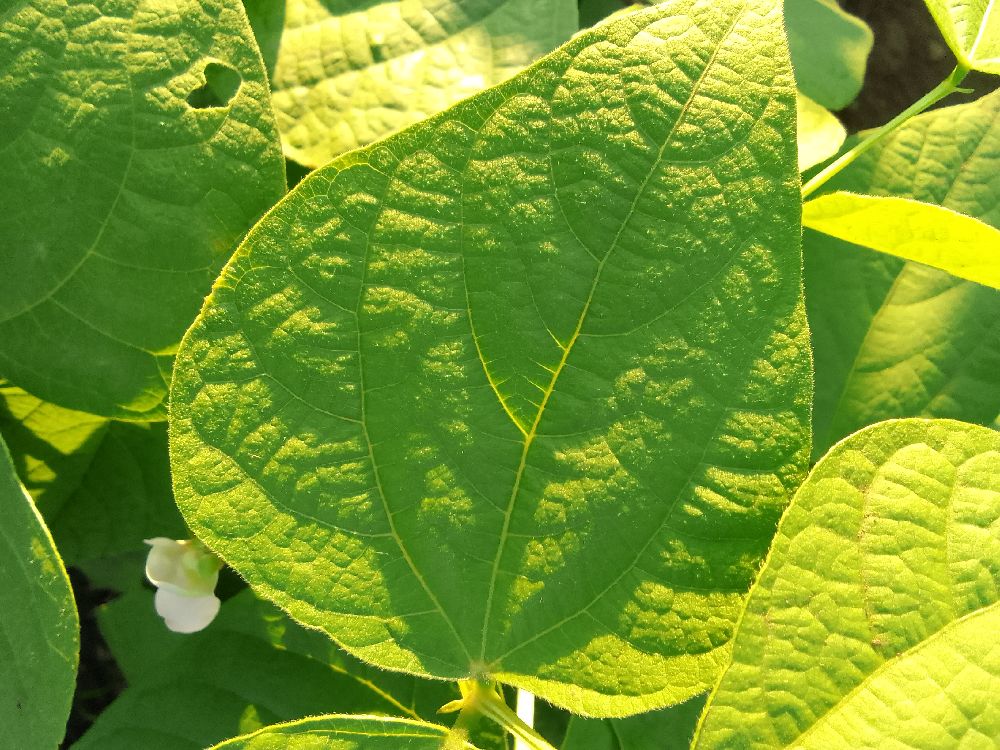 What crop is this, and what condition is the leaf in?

common bean, healthy
